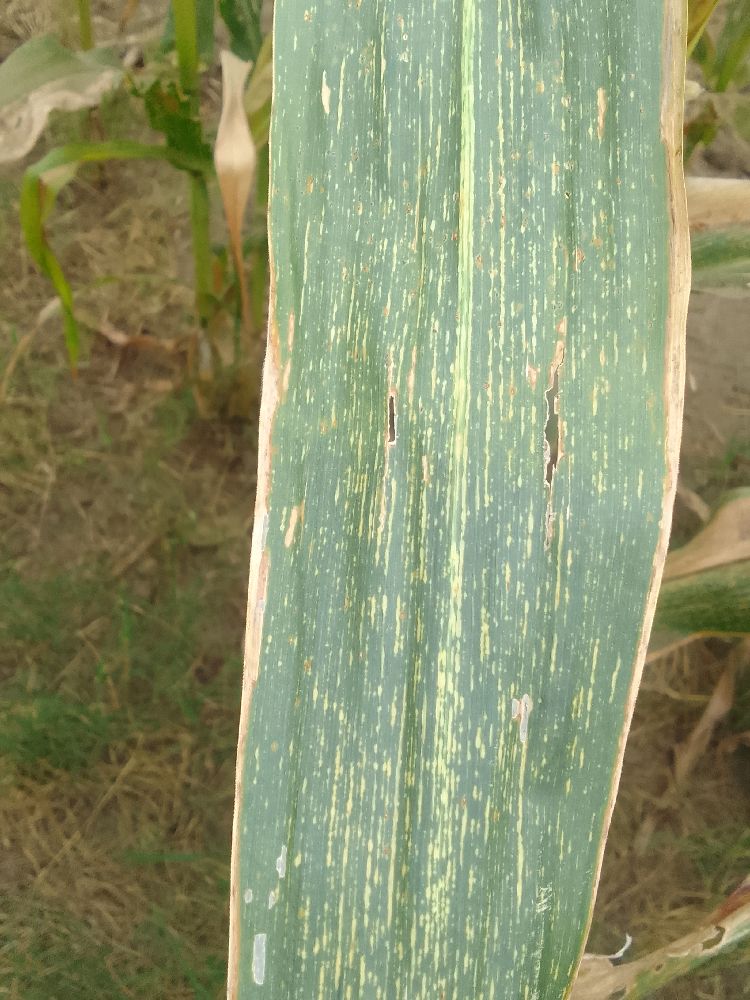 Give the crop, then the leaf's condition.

maize, maize streak virus
